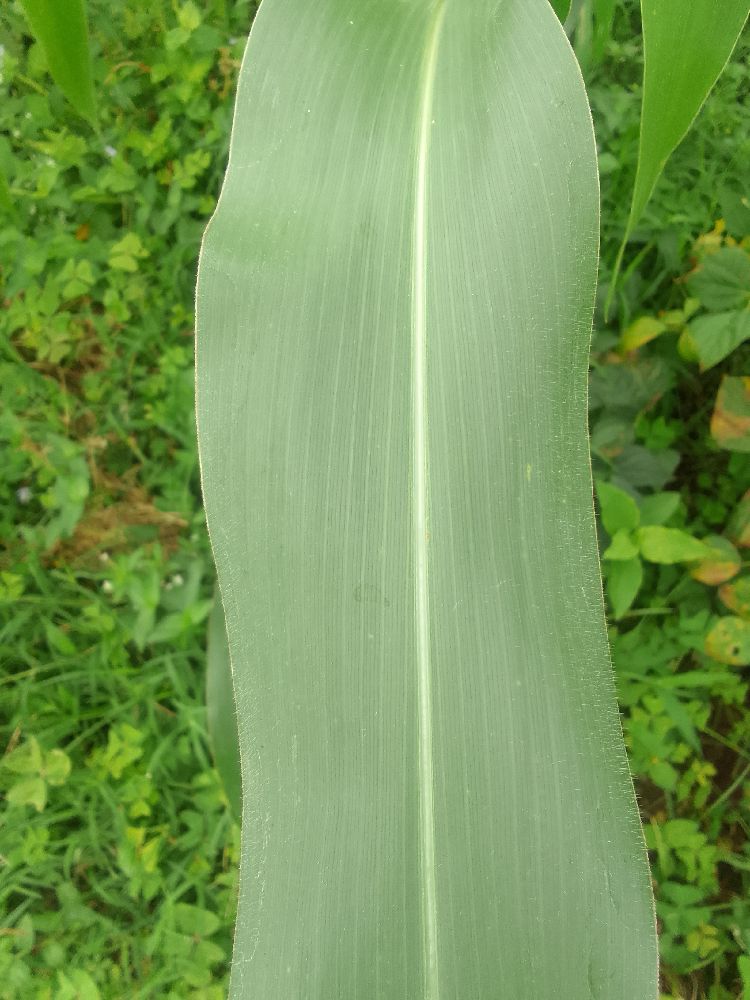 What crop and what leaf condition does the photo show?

maize, healthy
